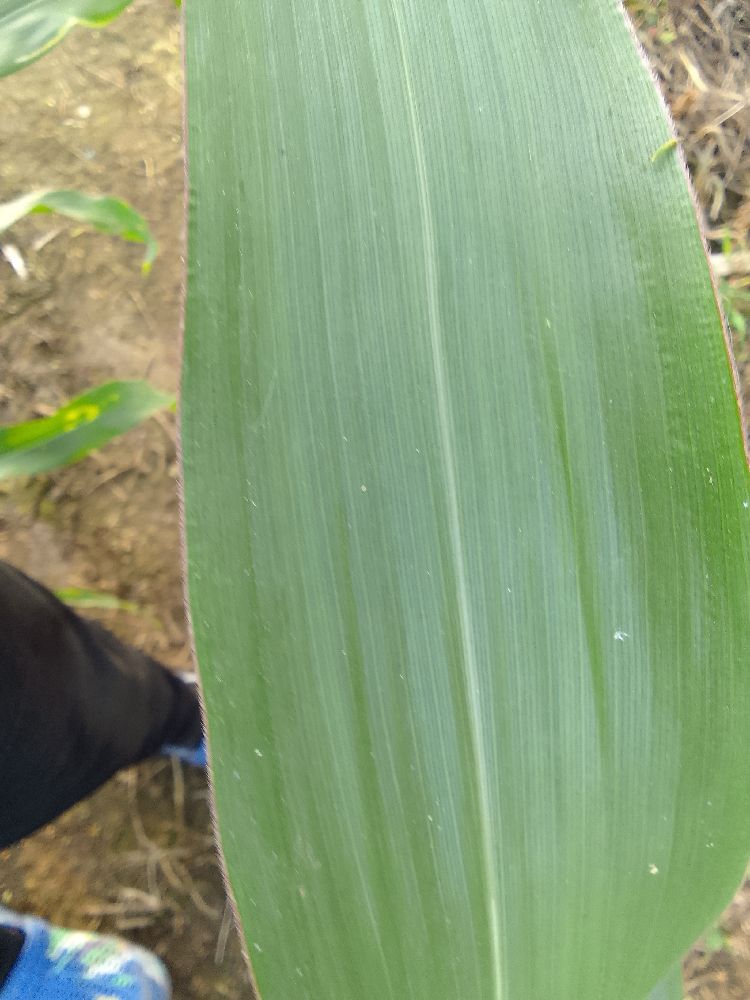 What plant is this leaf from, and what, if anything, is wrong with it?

maize, healthy
